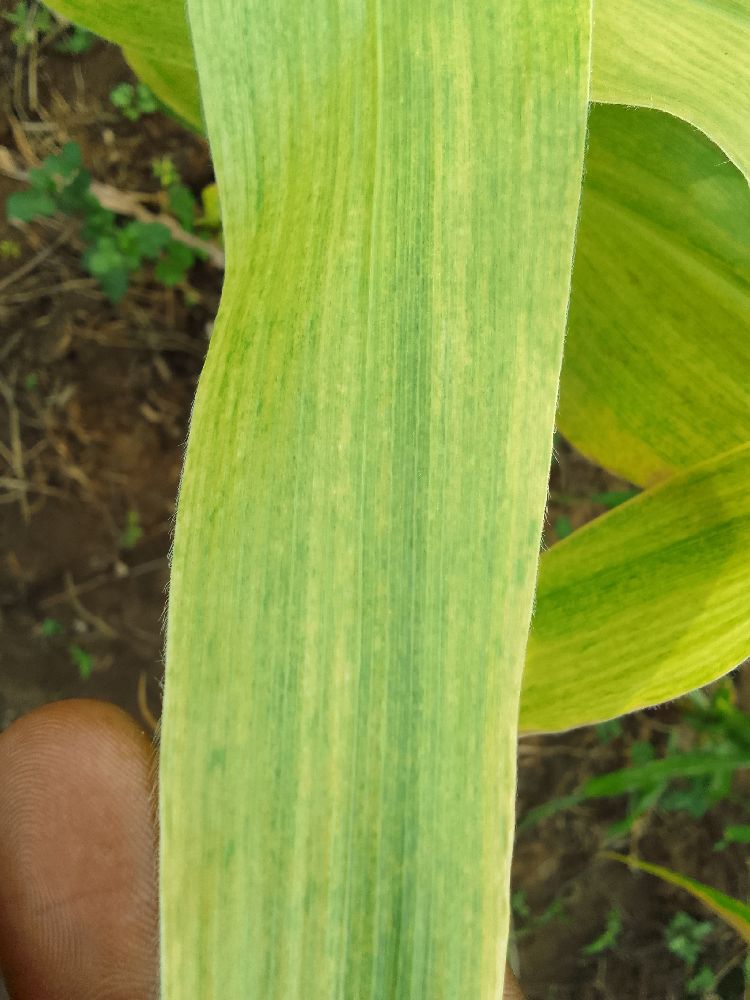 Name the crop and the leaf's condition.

maize, maize lethal necrosis
